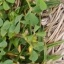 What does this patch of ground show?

unstructured weed
